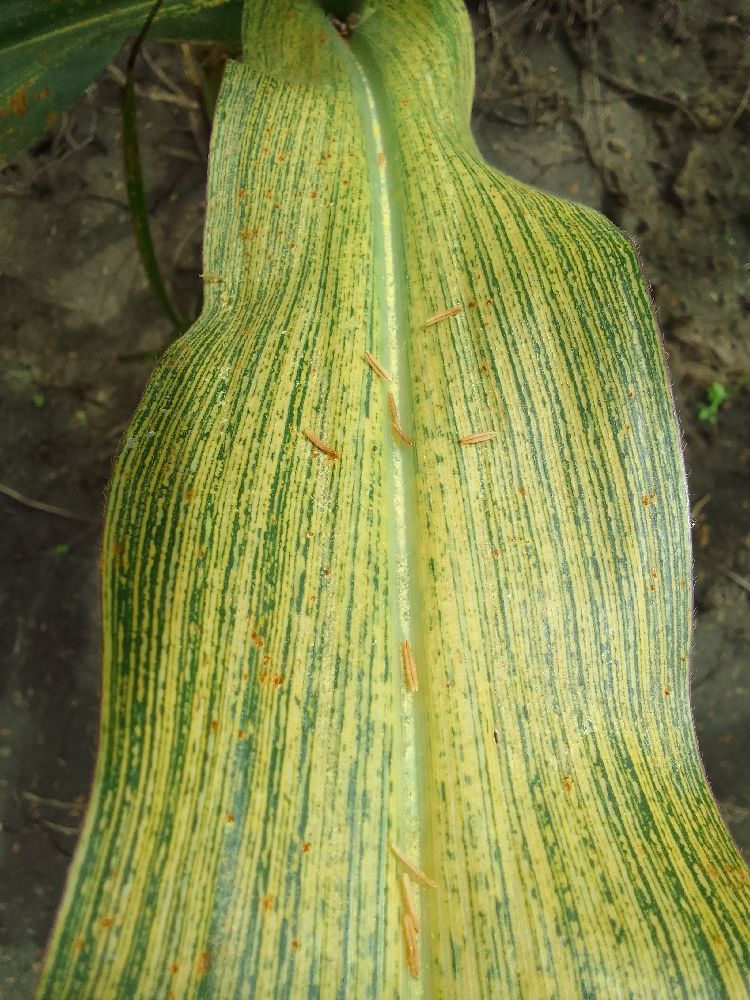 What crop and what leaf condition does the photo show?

maize, maize streak virus
